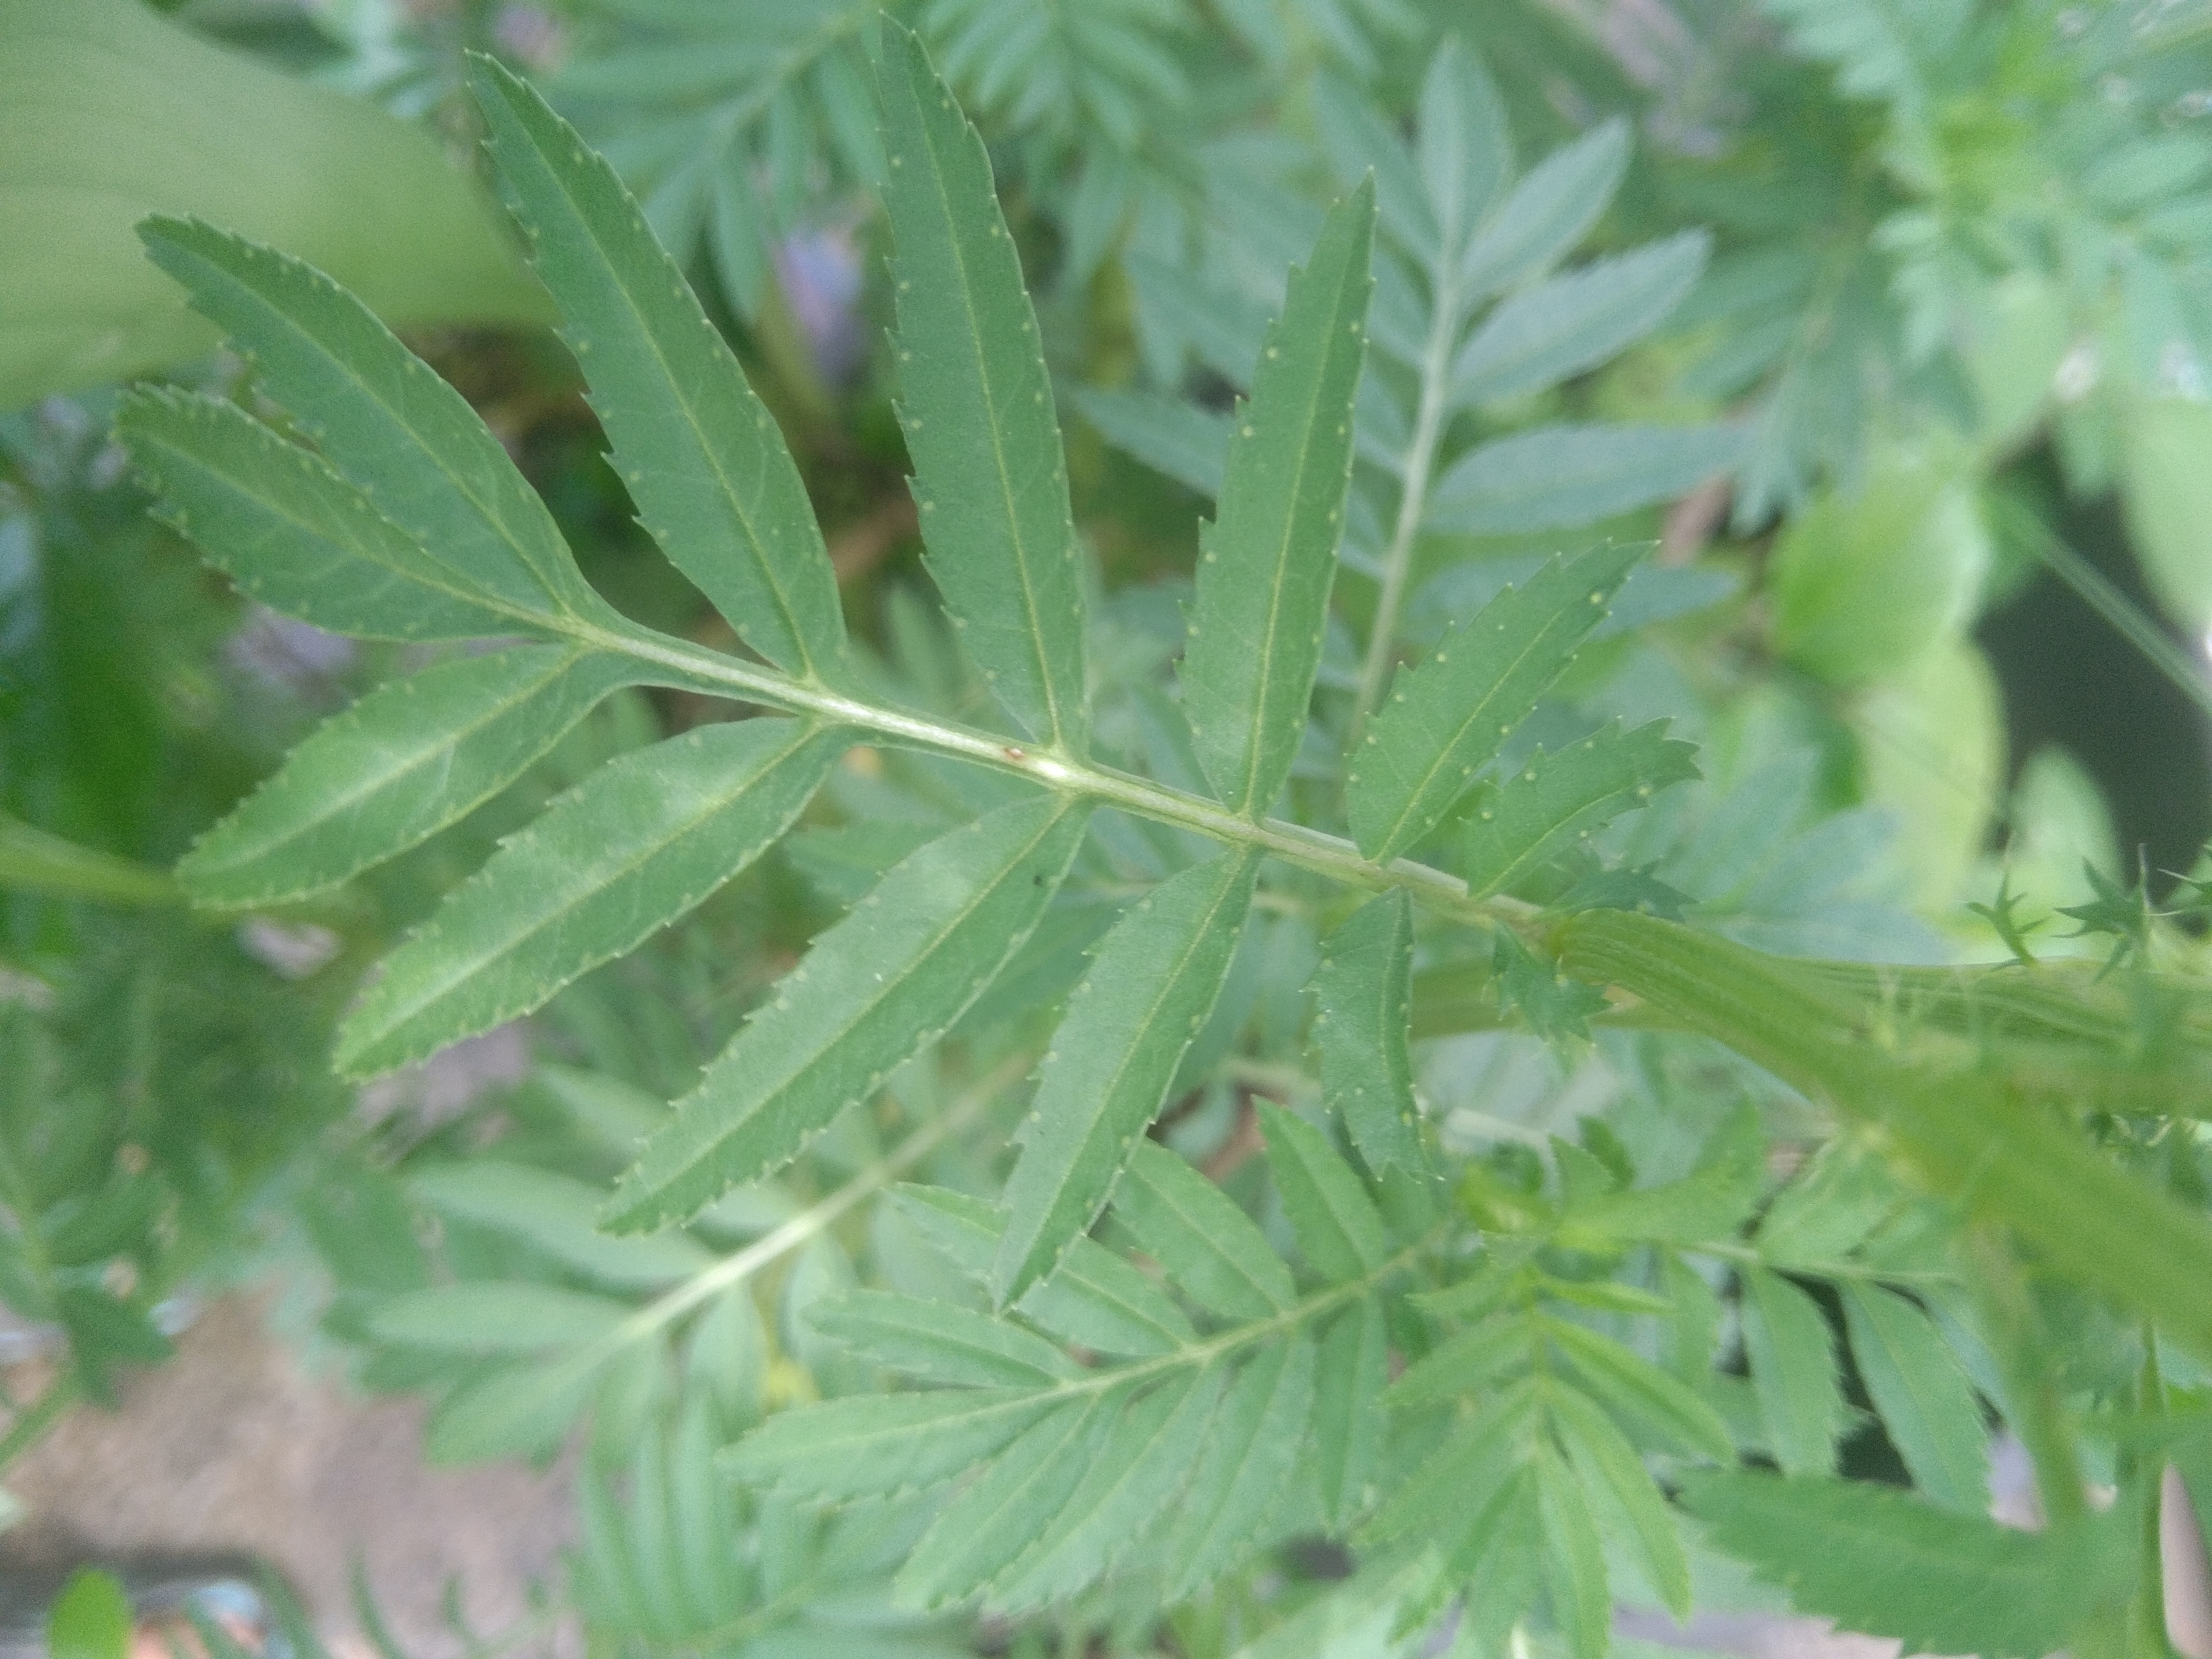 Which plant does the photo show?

marigold
